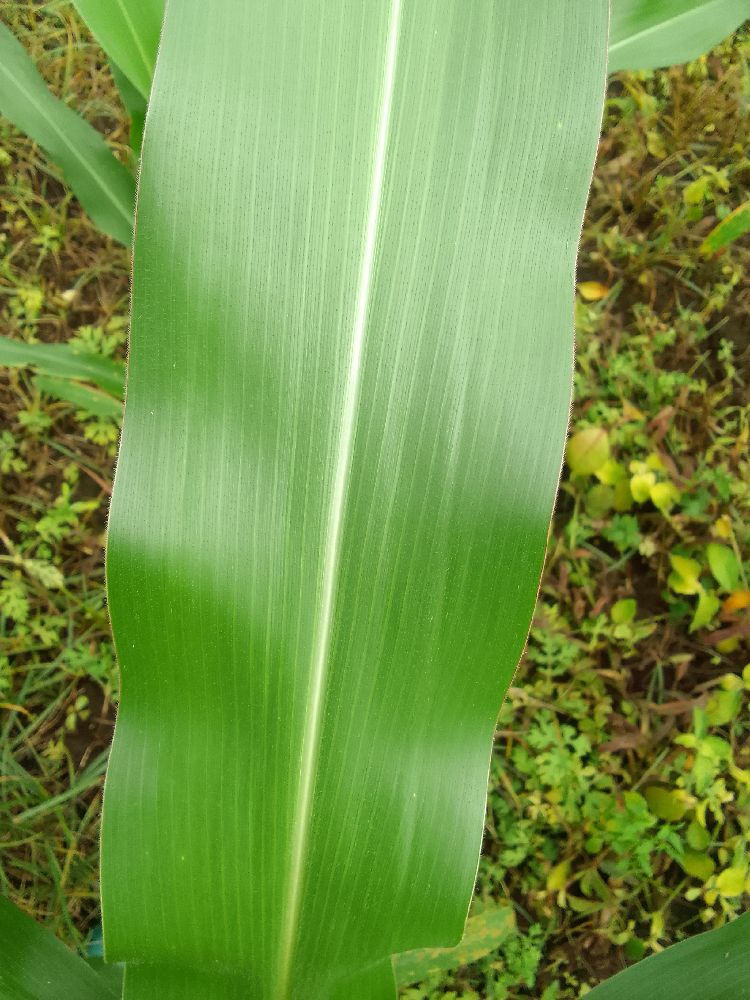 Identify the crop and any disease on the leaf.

maize, healthy
